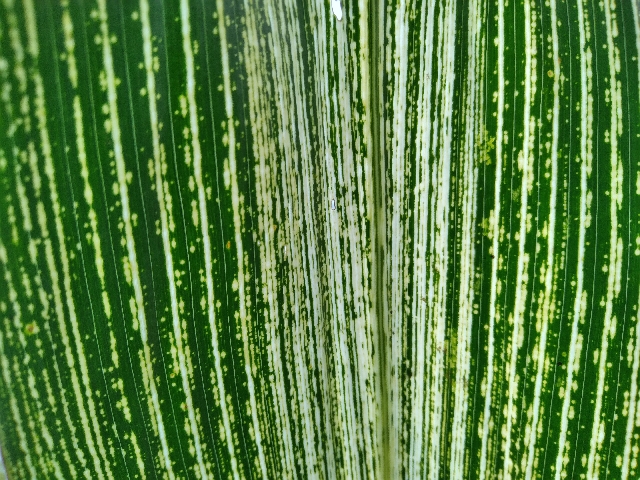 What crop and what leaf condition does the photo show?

maize, maize streak virus
